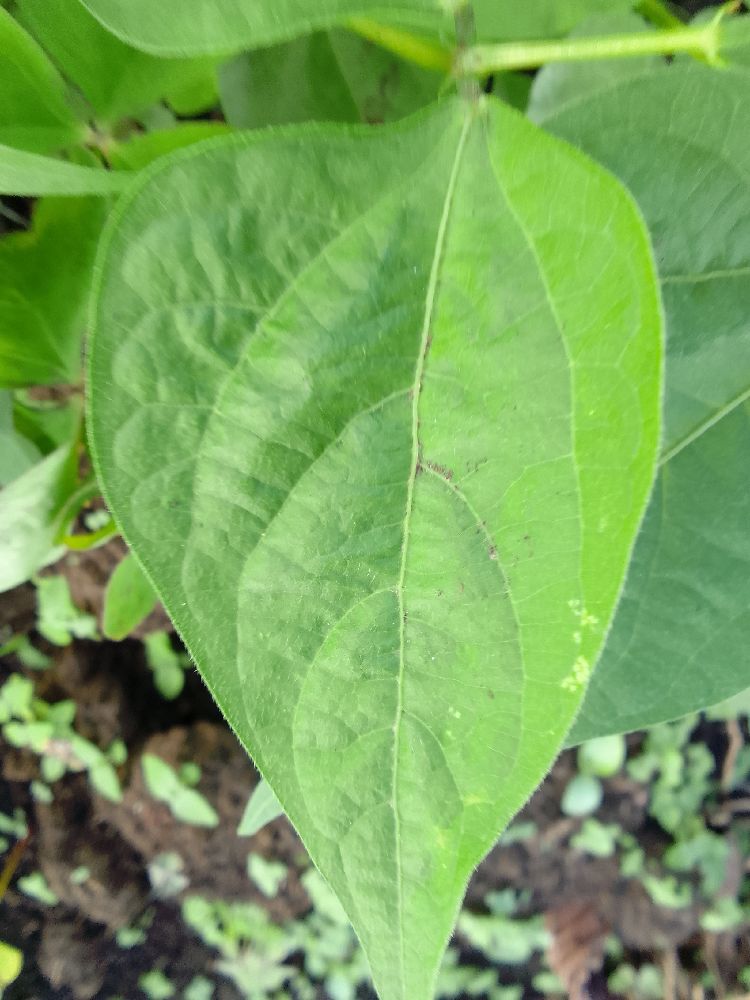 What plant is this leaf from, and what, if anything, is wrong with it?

common bean, healthy
